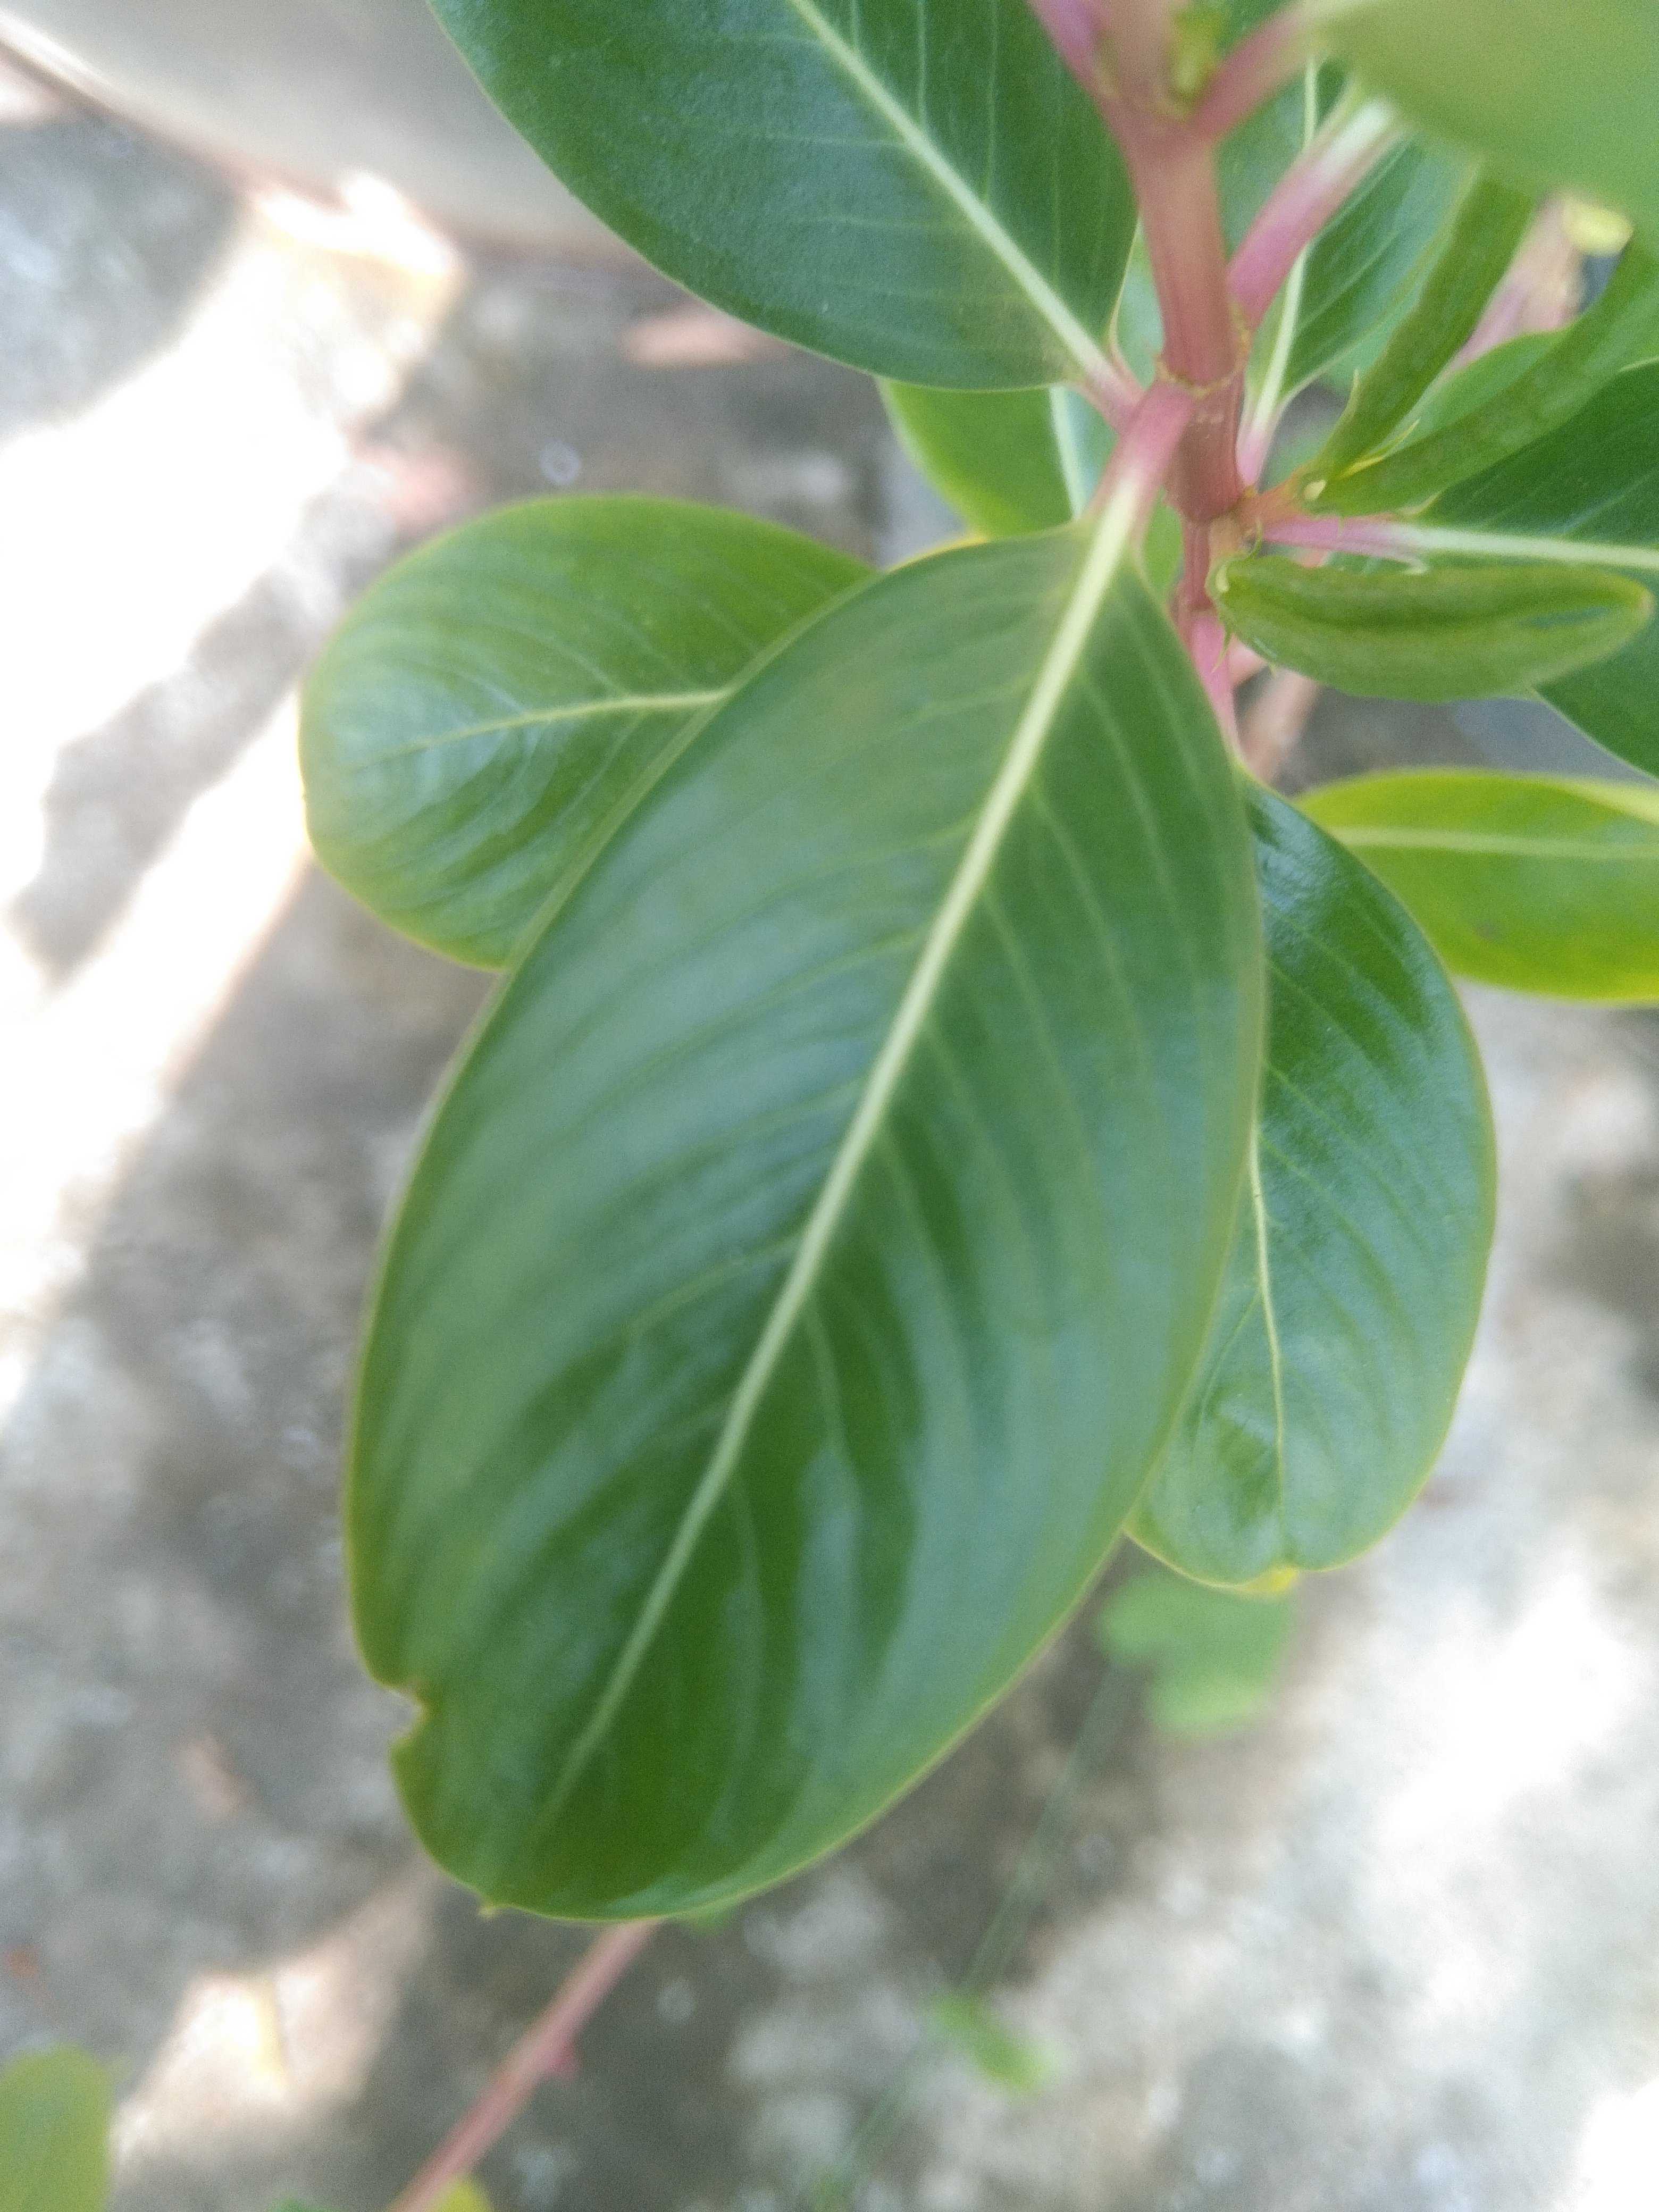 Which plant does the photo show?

rose periwinkle
